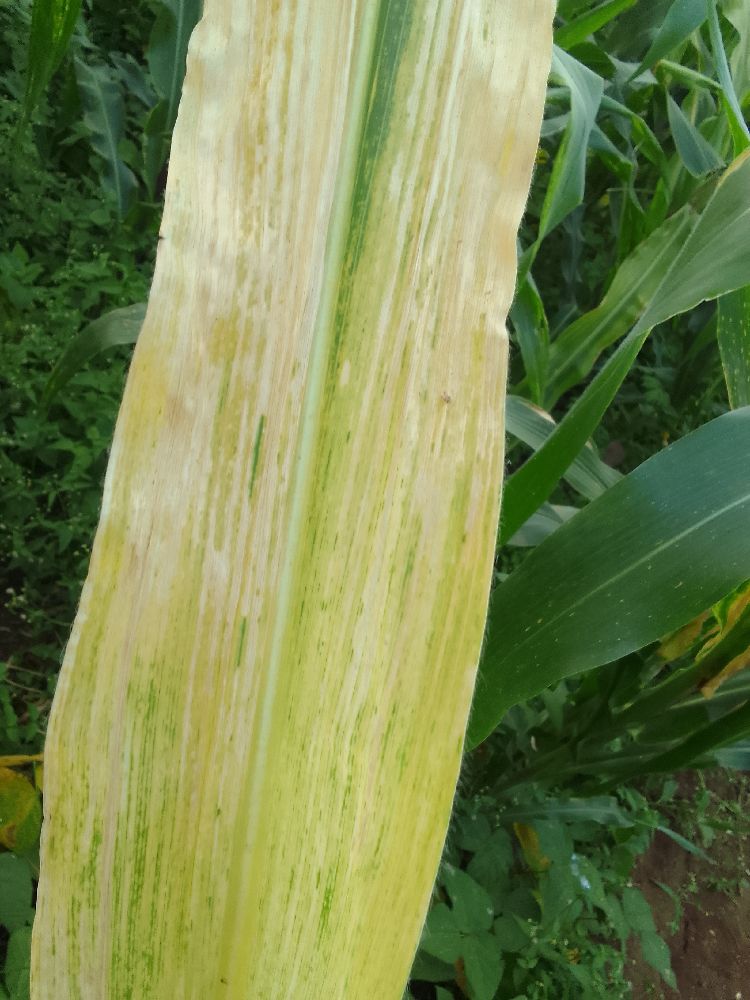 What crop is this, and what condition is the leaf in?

maize, maize lethal necrosis
